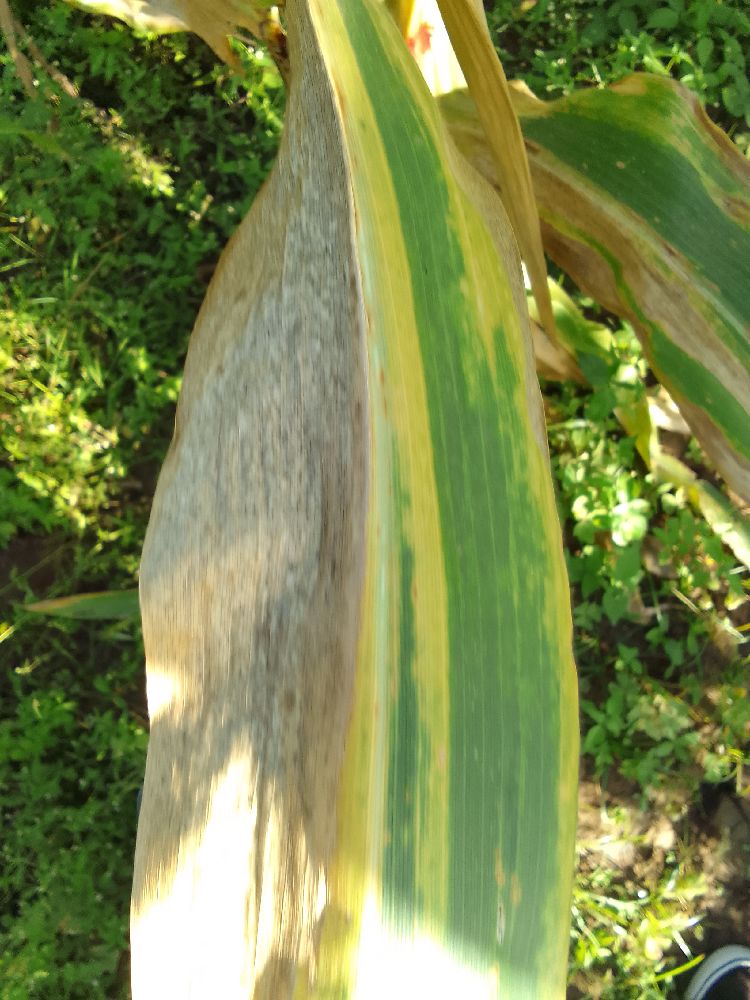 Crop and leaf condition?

maize, maize lethal necrosis
